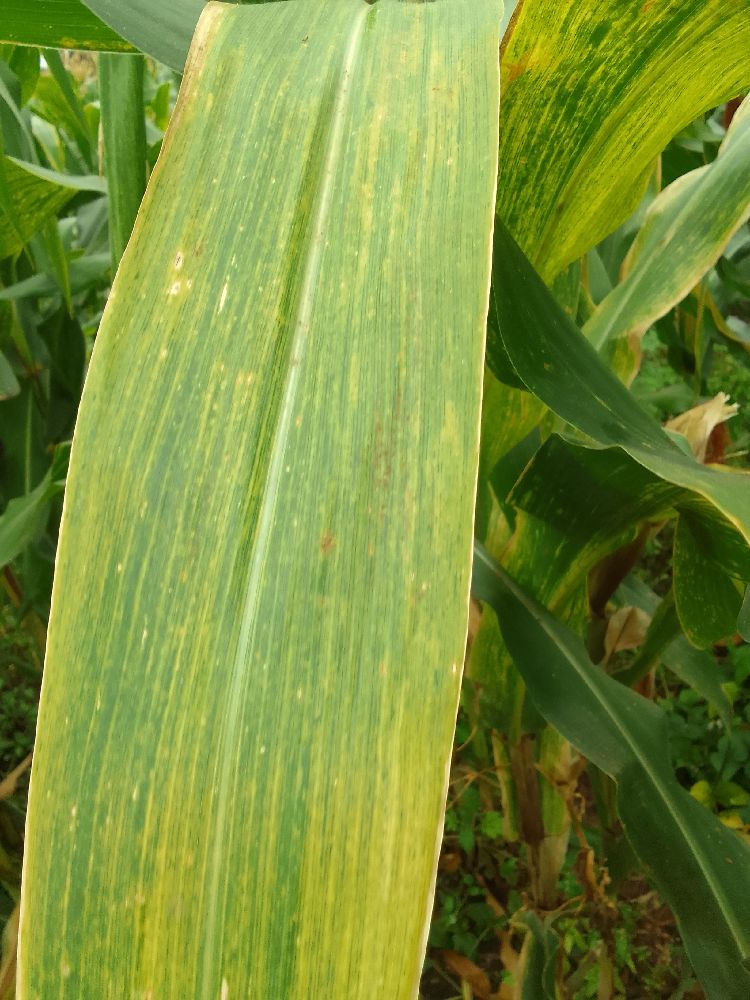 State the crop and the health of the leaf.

maize, maize lethal necrosis
